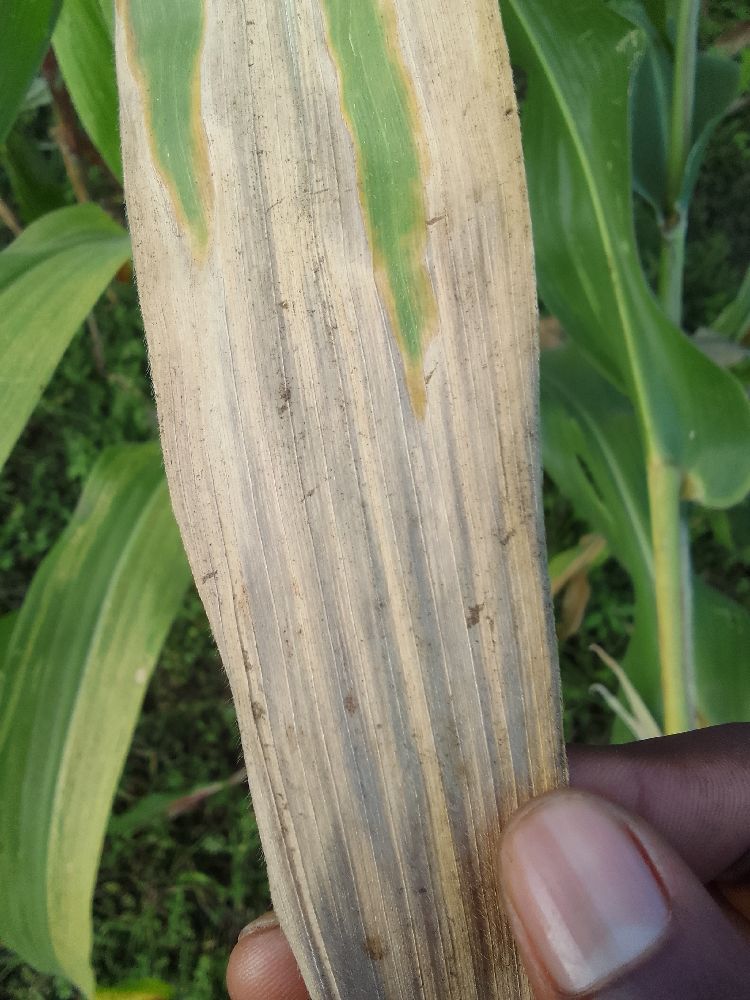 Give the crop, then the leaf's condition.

maize, maize lethal necrosis
